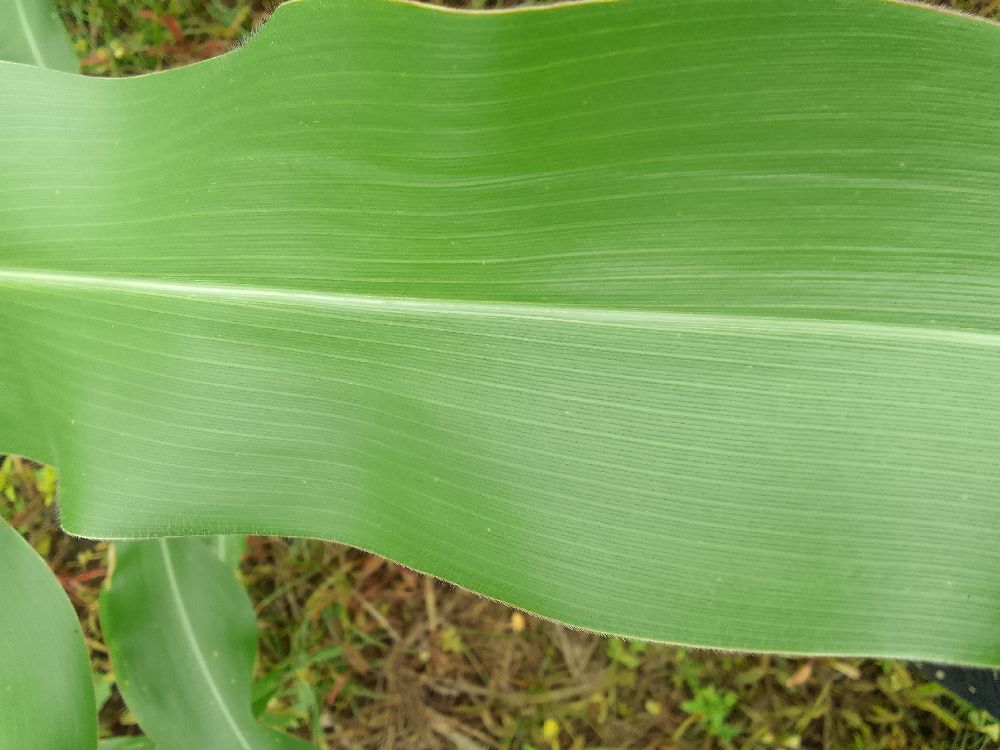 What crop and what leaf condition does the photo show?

maize, healthy
